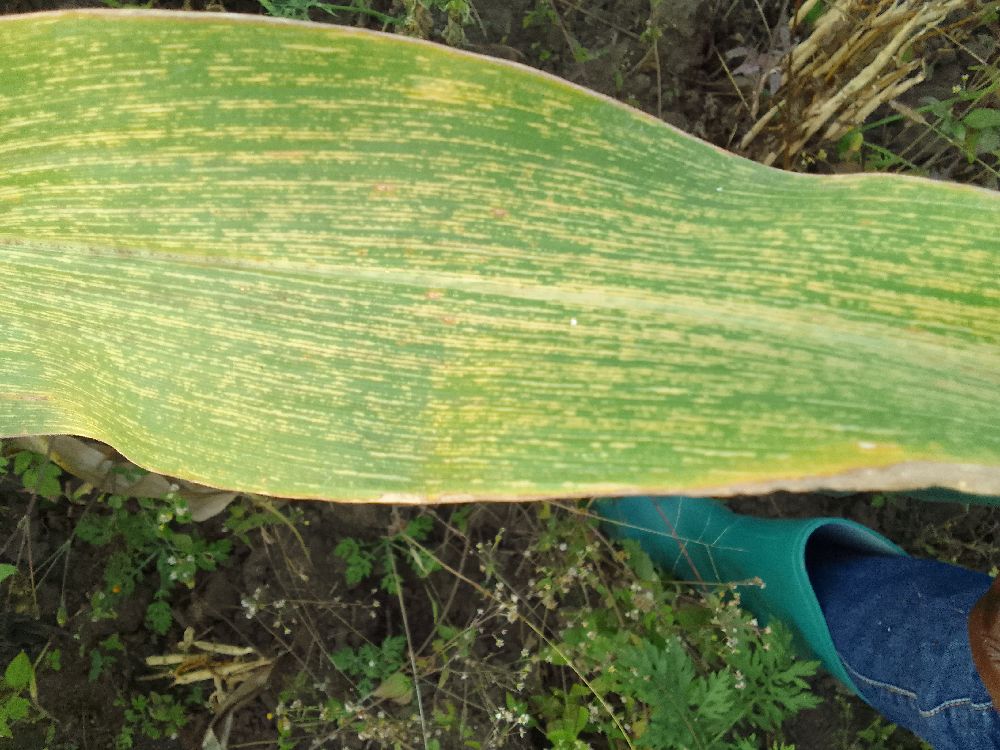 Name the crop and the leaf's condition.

maize, maize streak virus
